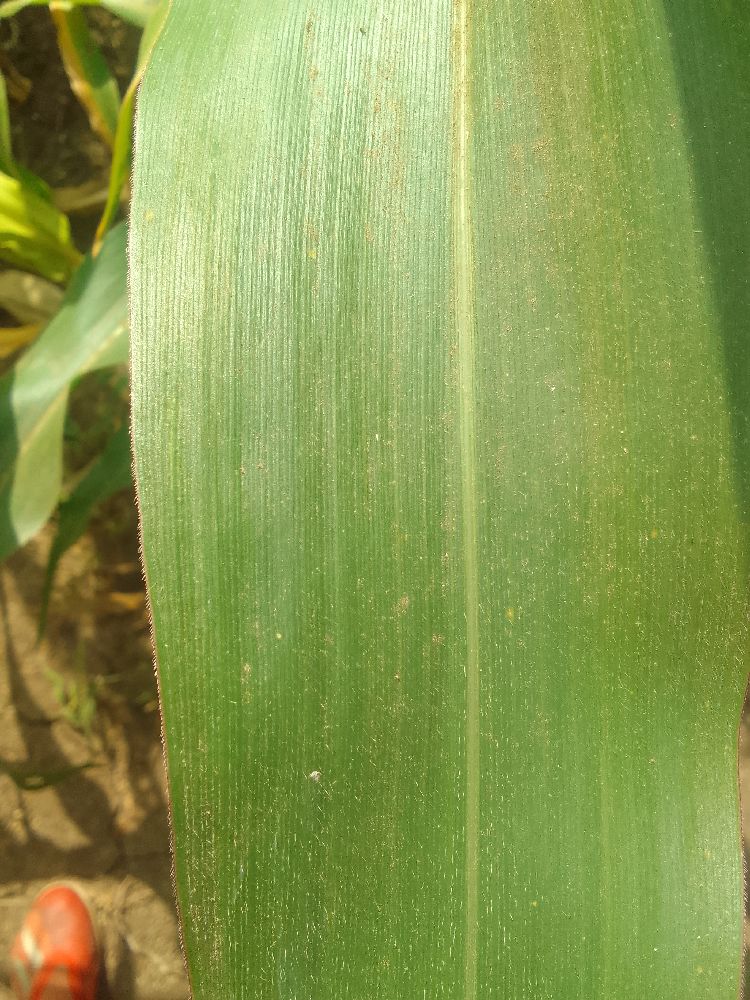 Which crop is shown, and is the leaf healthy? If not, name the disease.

maize, healthy
